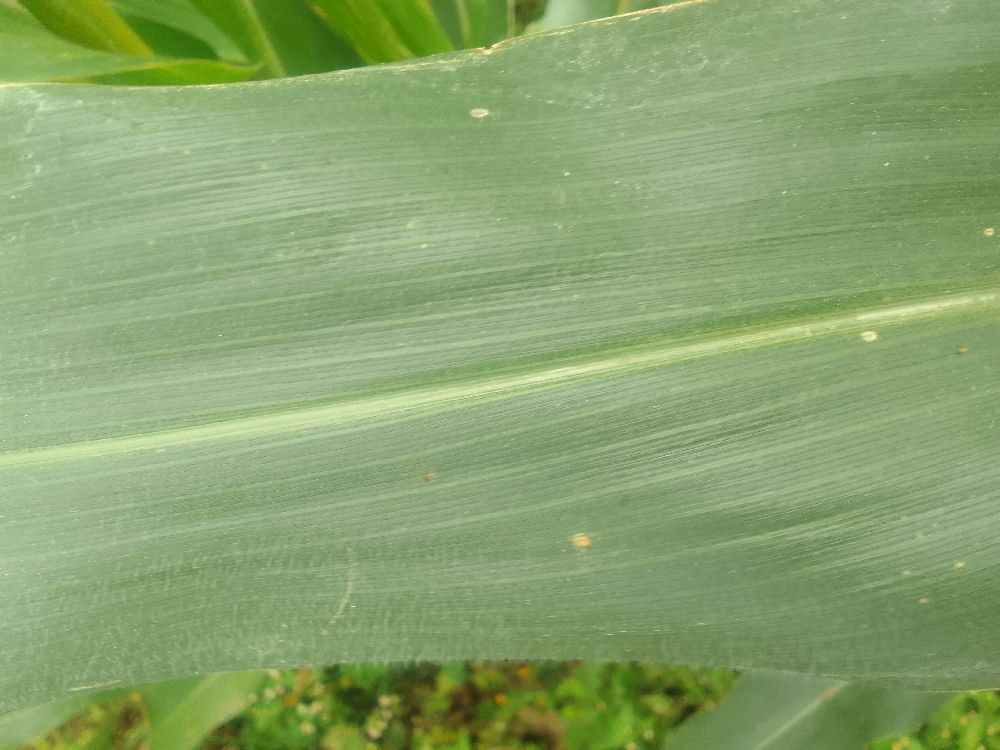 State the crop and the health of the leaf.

maize, healthy
